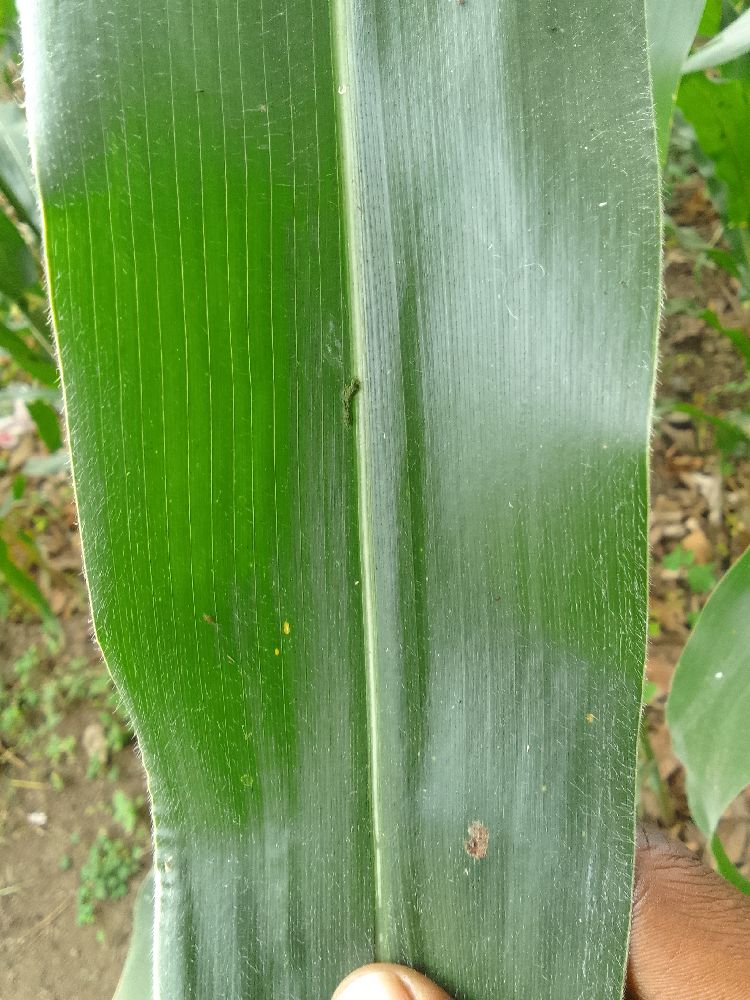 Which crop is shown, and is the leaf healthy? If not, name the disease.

maize, healthy
